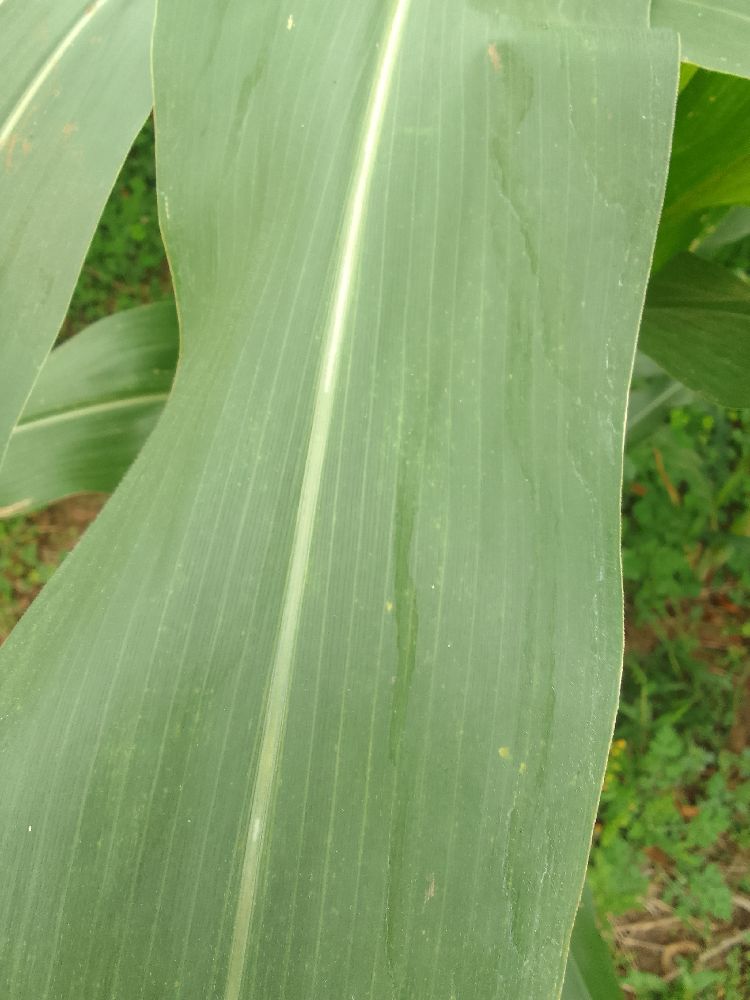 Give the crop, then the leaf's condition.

maize, healthy
